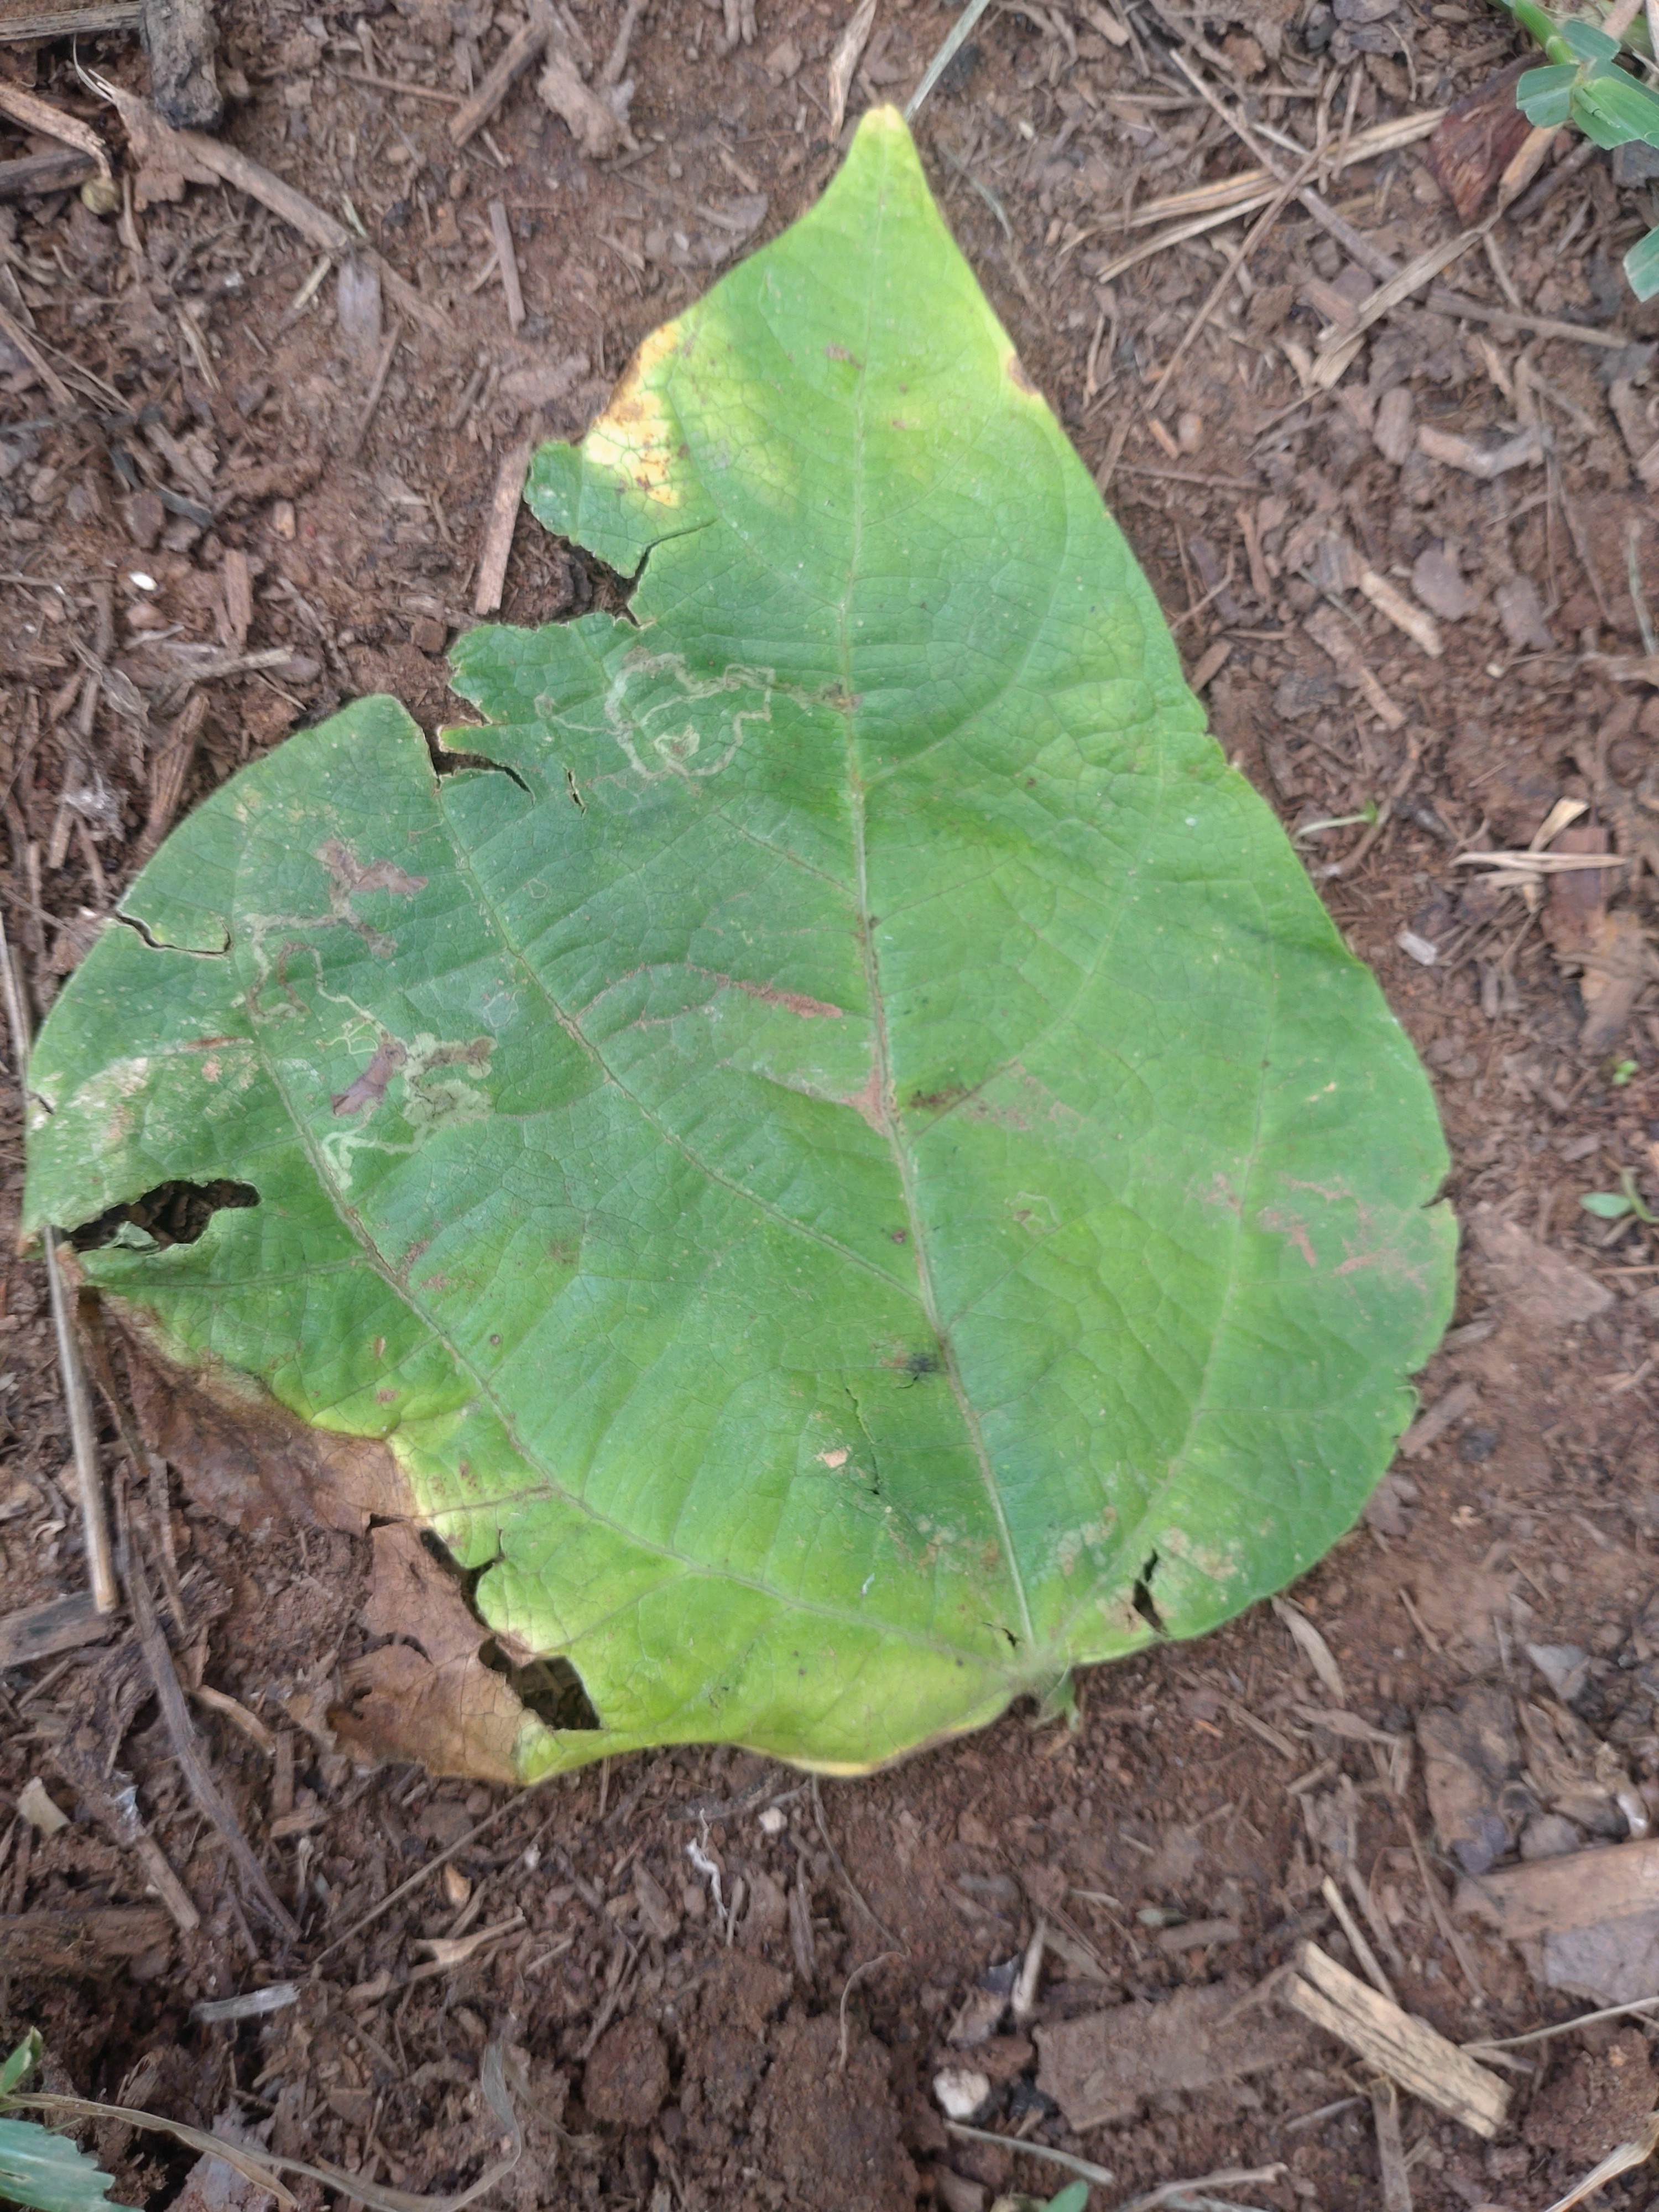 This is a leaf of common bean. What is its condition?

anthracnose
